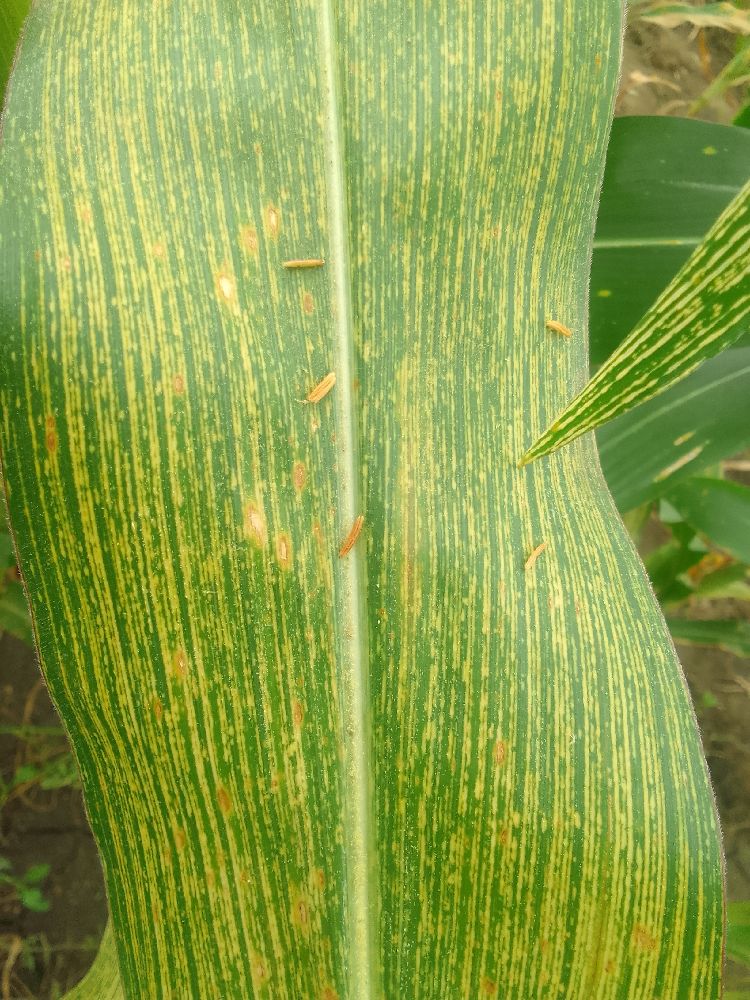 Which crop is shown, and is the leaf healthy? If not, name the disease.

maize, maize streak virus
